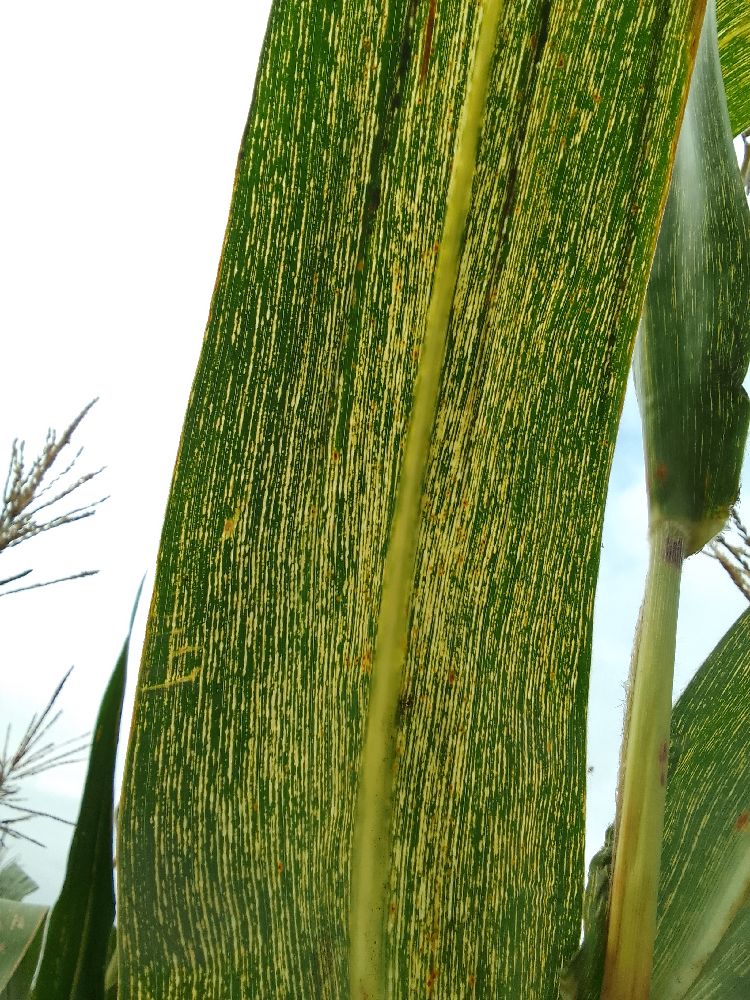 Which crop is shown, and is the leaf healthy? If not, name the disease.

maize, maize streak virus
